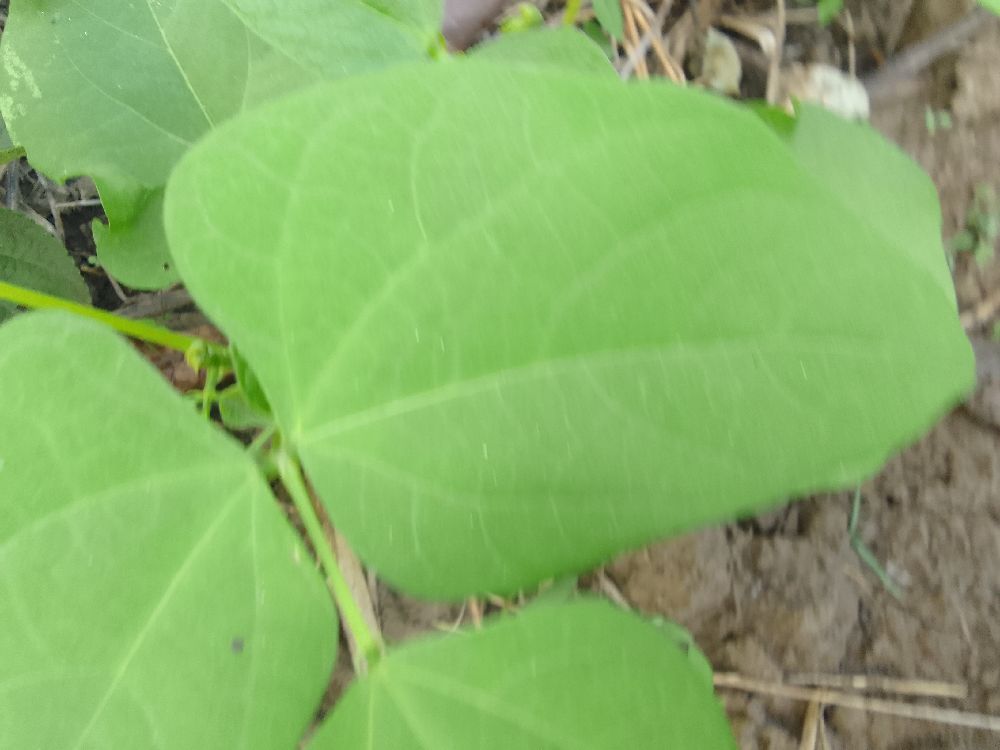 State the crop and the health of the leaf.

common bean, healthy
